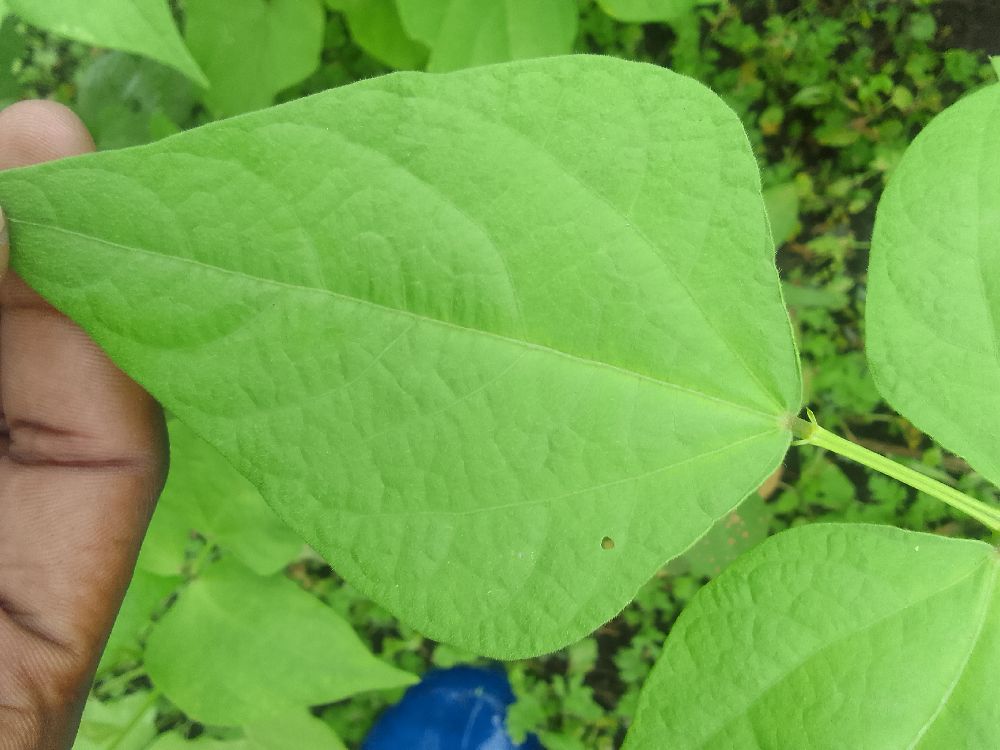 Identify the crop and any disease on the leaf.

common bean, healthy
